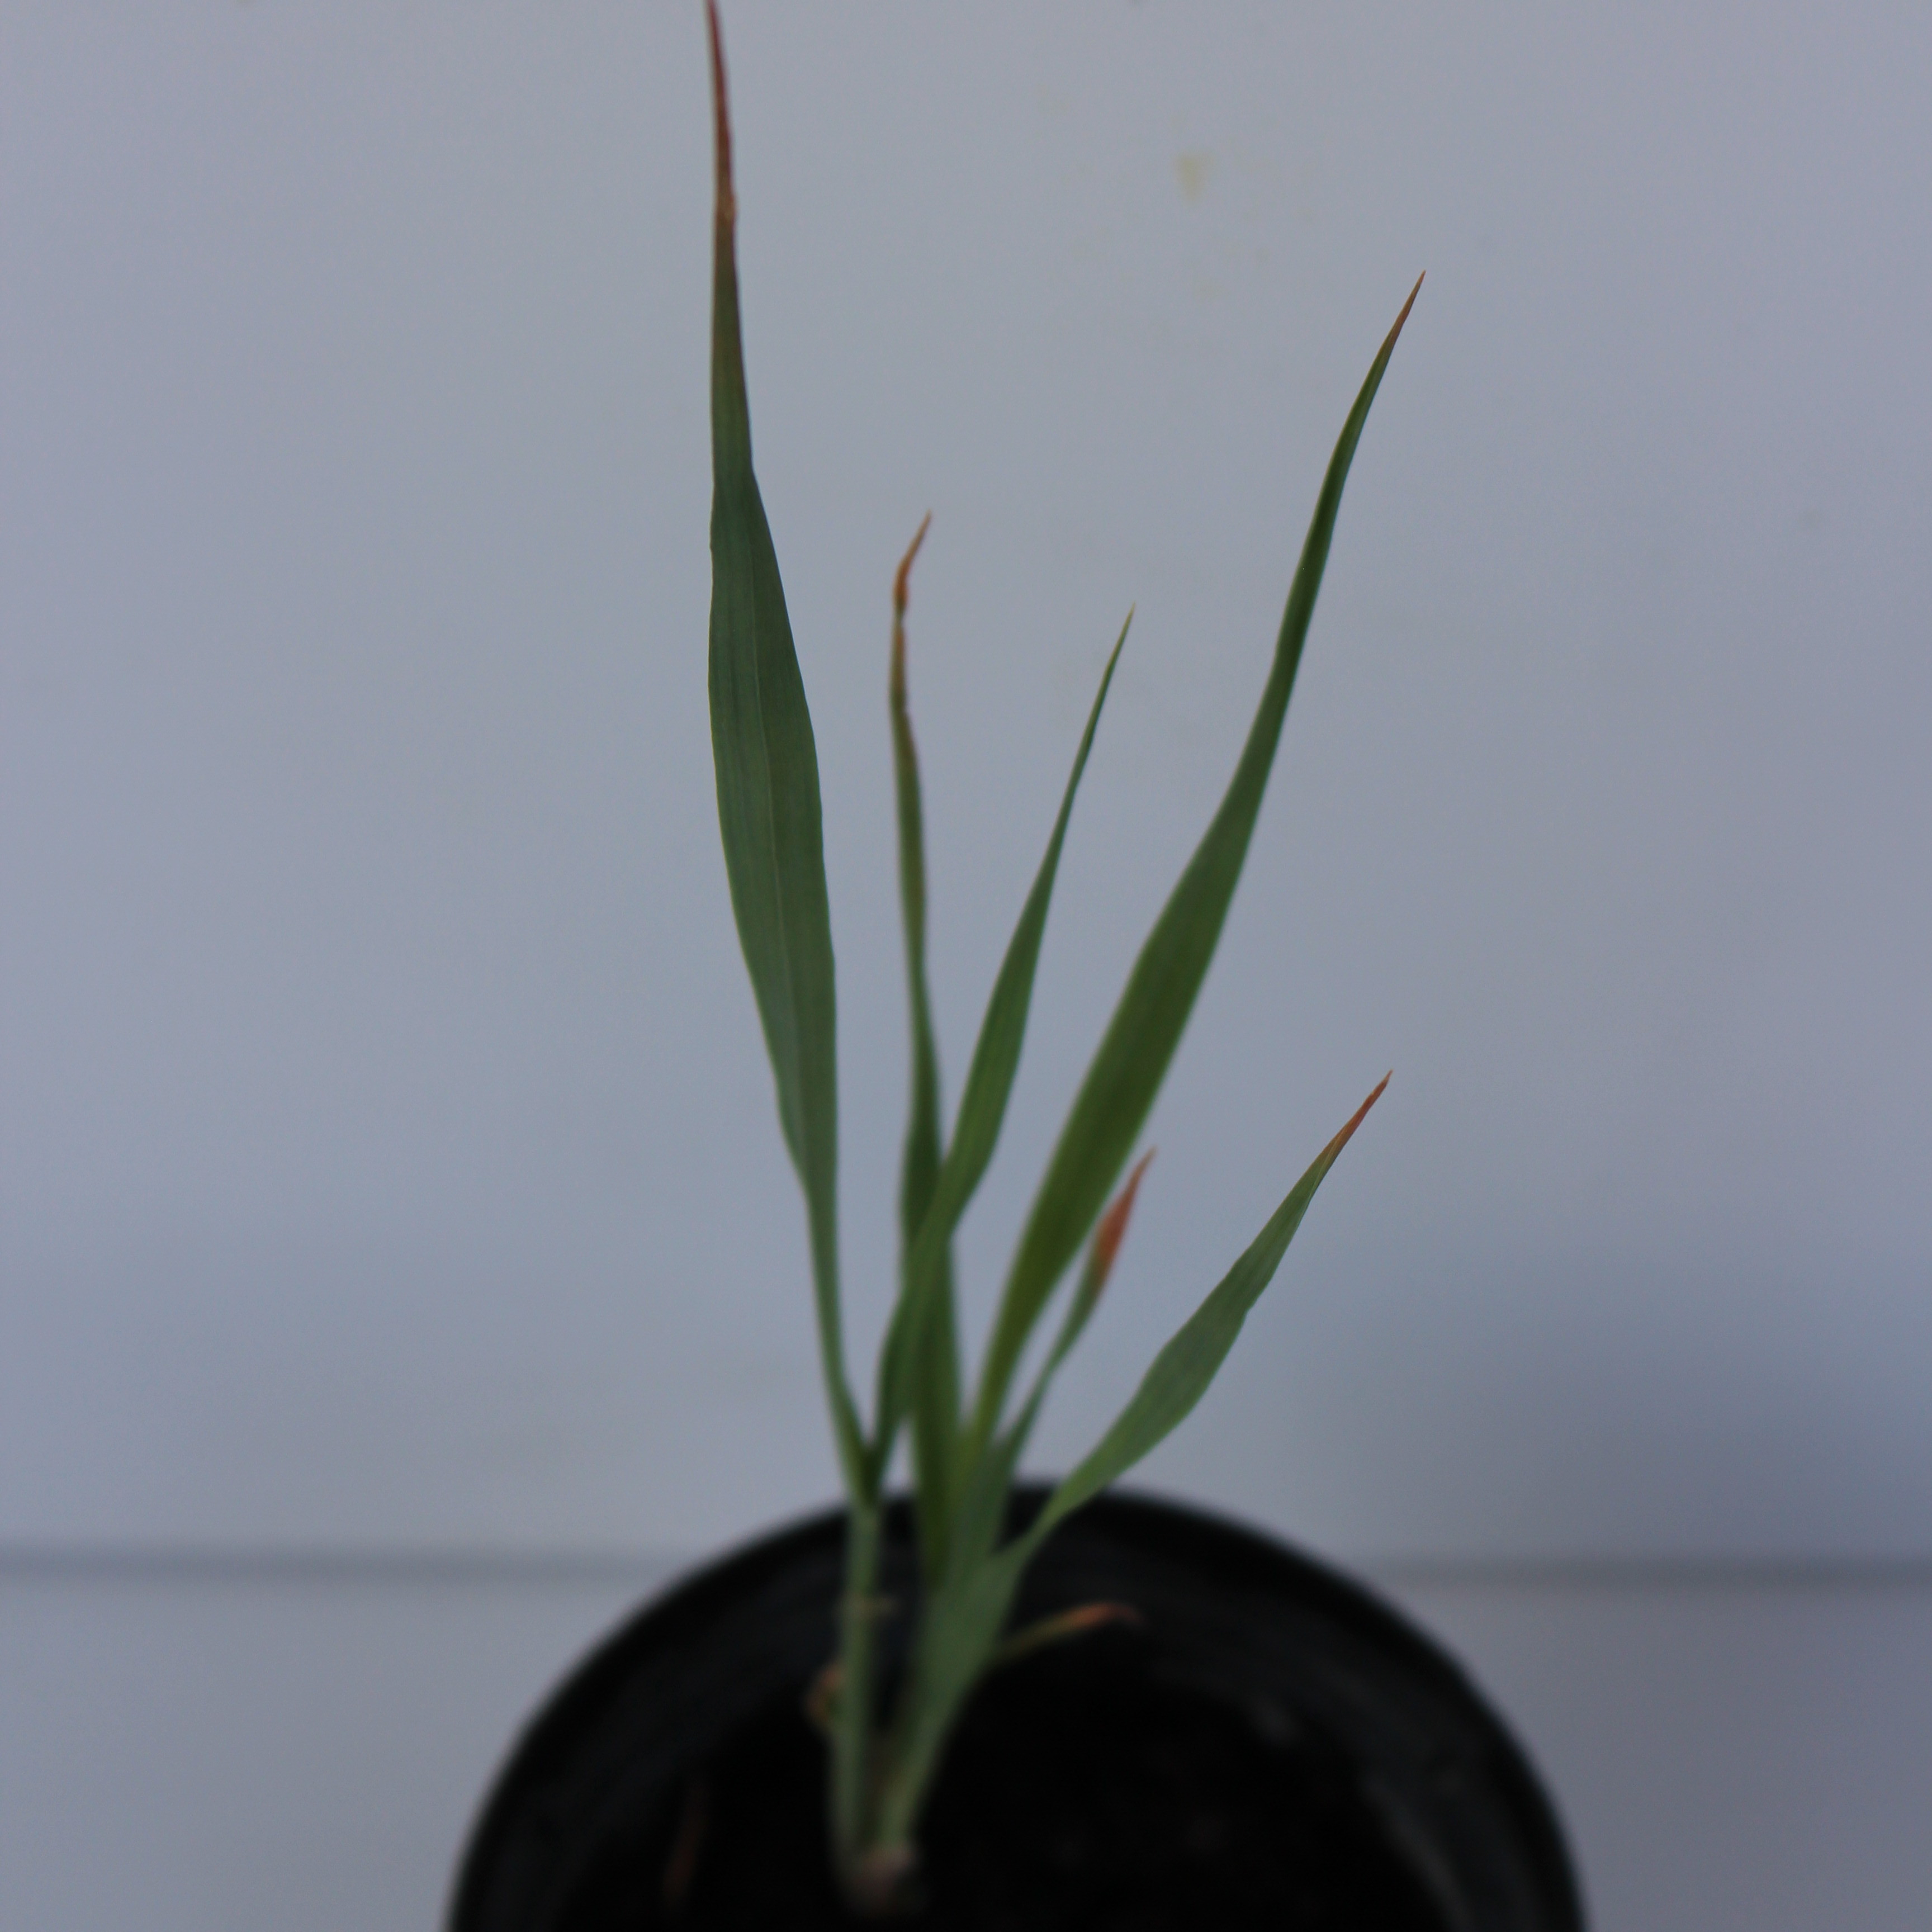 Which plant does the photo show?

Avena sterilis
